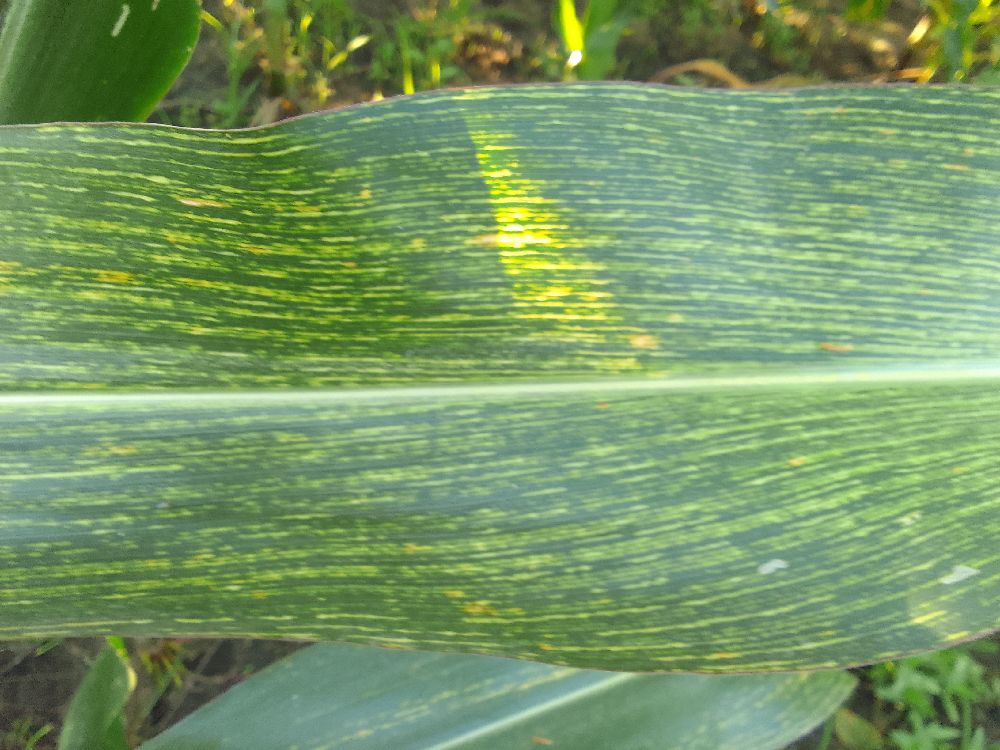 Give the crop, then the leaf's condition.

maize, maize streak virus
